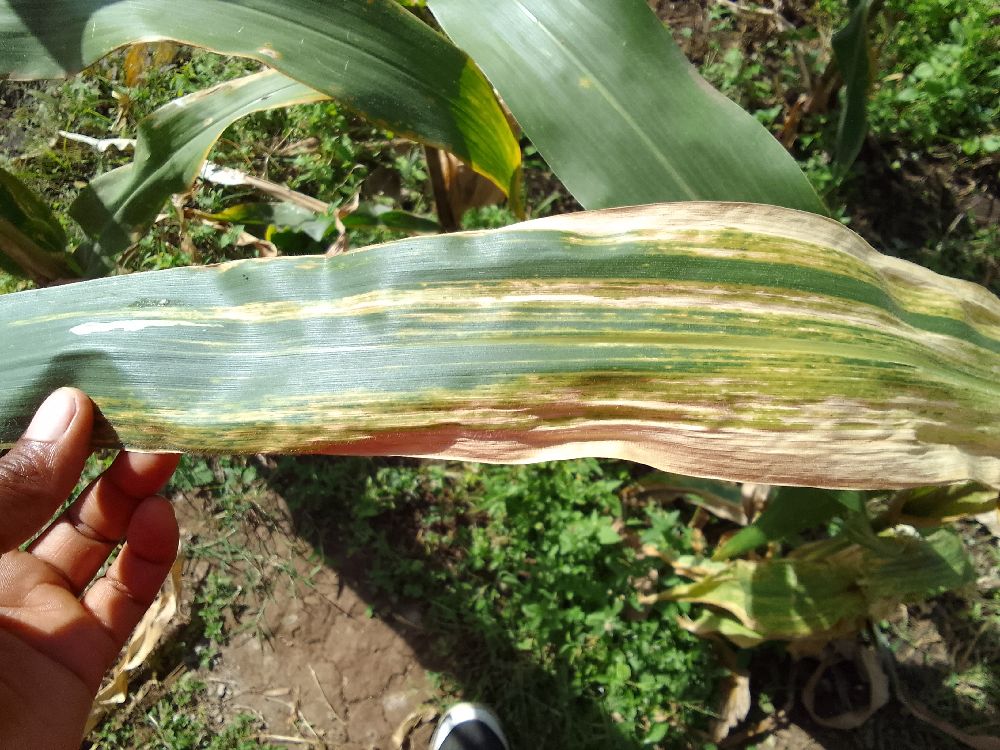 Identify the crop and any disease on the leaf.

maize, maize lethal necrosis
